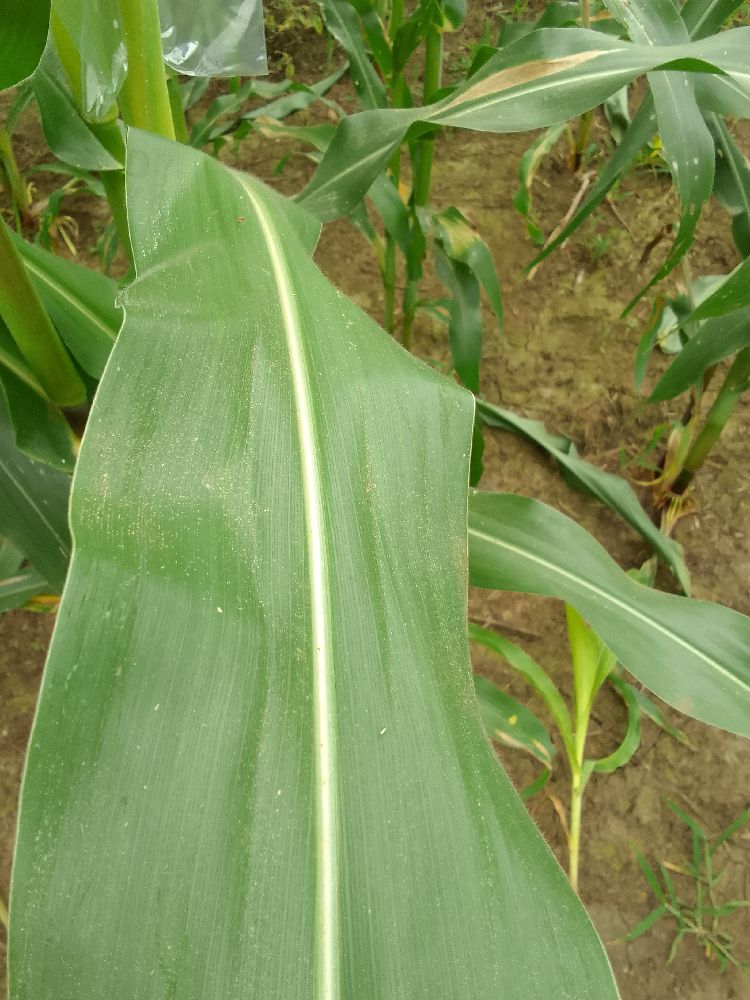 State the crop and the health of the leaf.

maize, healthy
